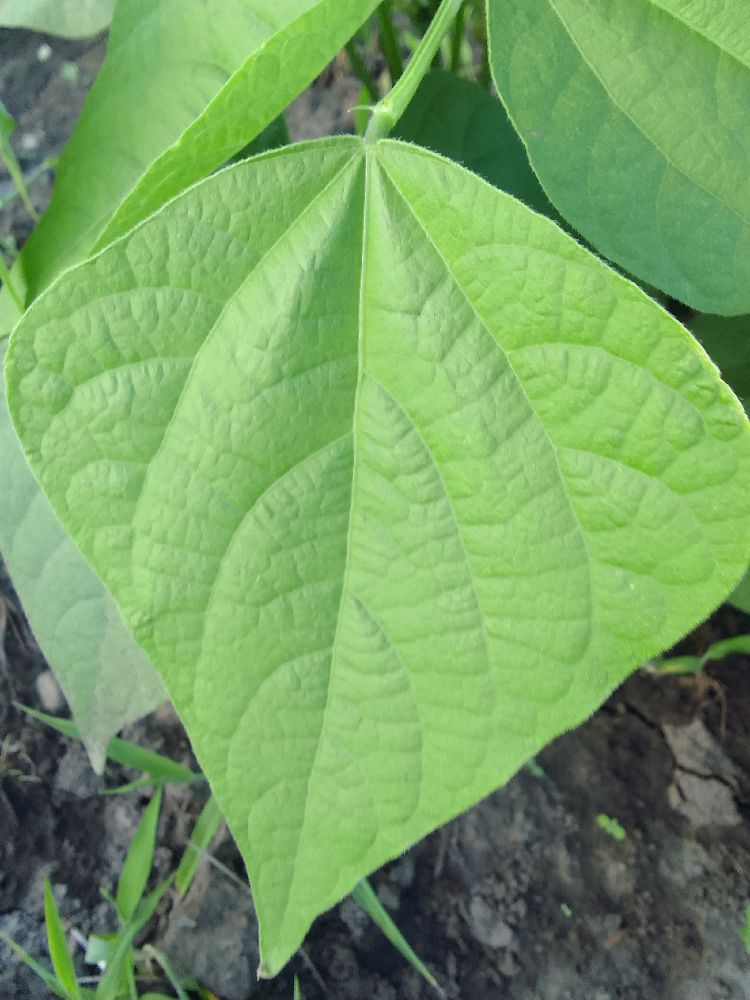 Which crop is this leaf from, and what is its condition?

common bean, healthy
